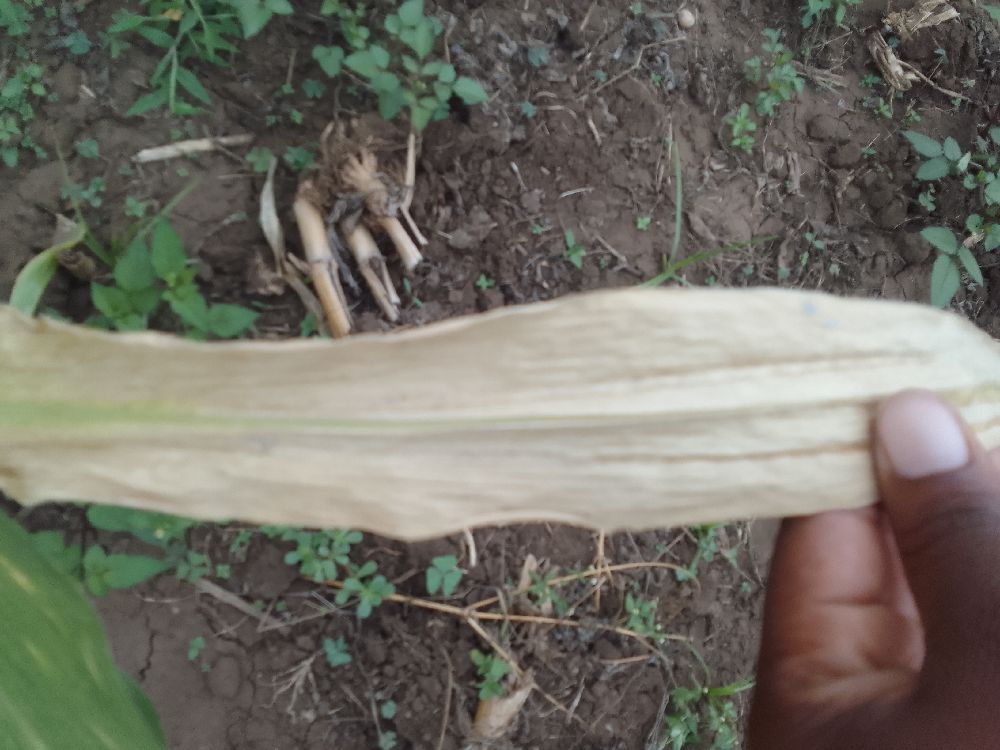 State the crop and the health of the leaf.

maize, maize lethal necrosis
